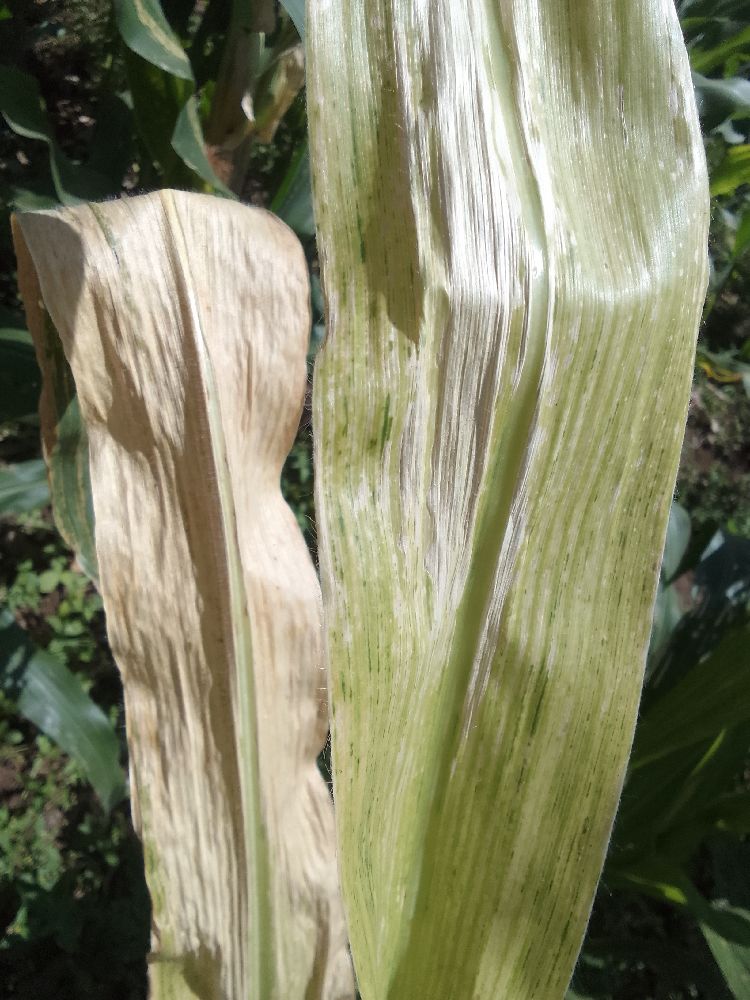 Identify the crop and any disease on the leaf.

maize, maize lethal necrosis
